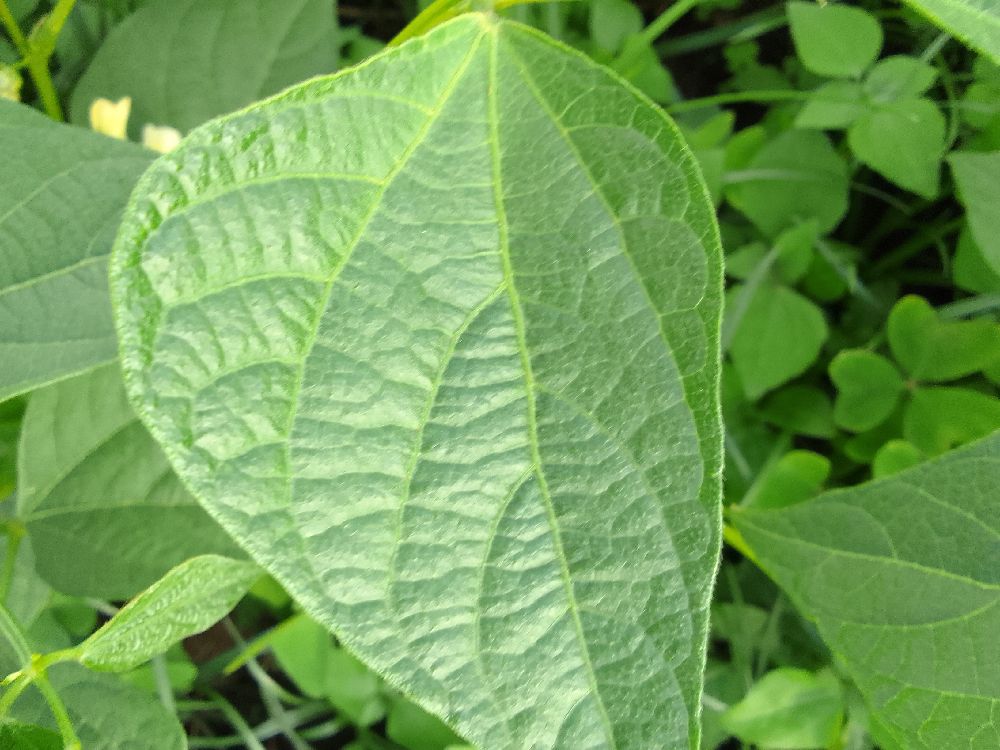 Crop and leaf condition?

common bean, healthy
